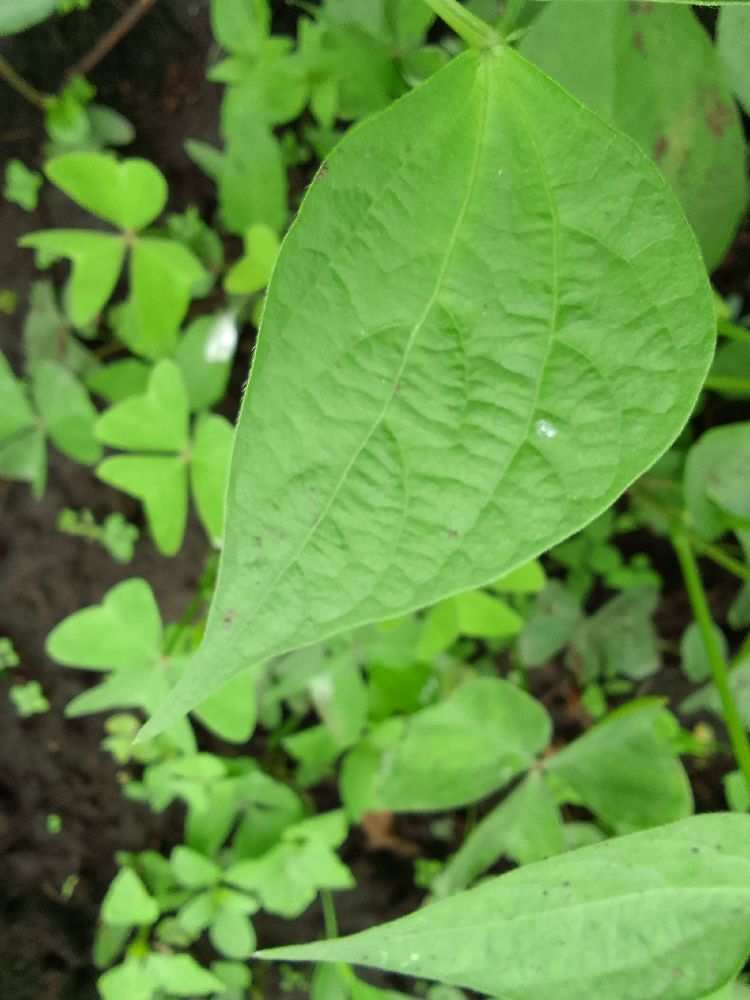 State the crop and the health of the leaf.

common bean, healthy
